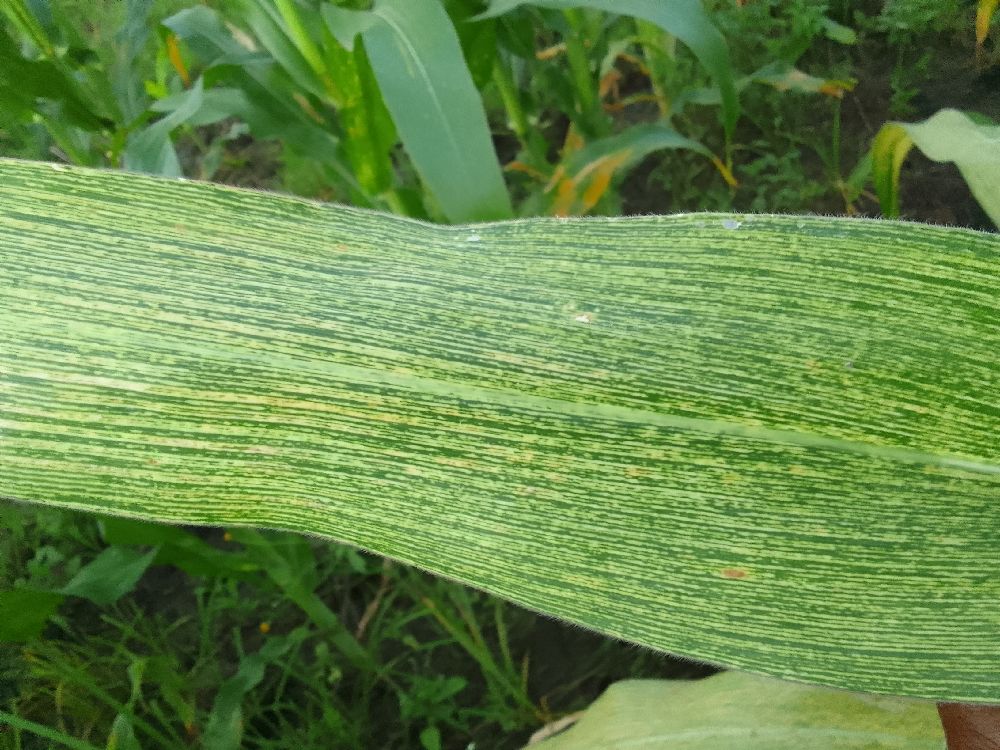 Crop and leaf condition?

maize, maize streak virus
